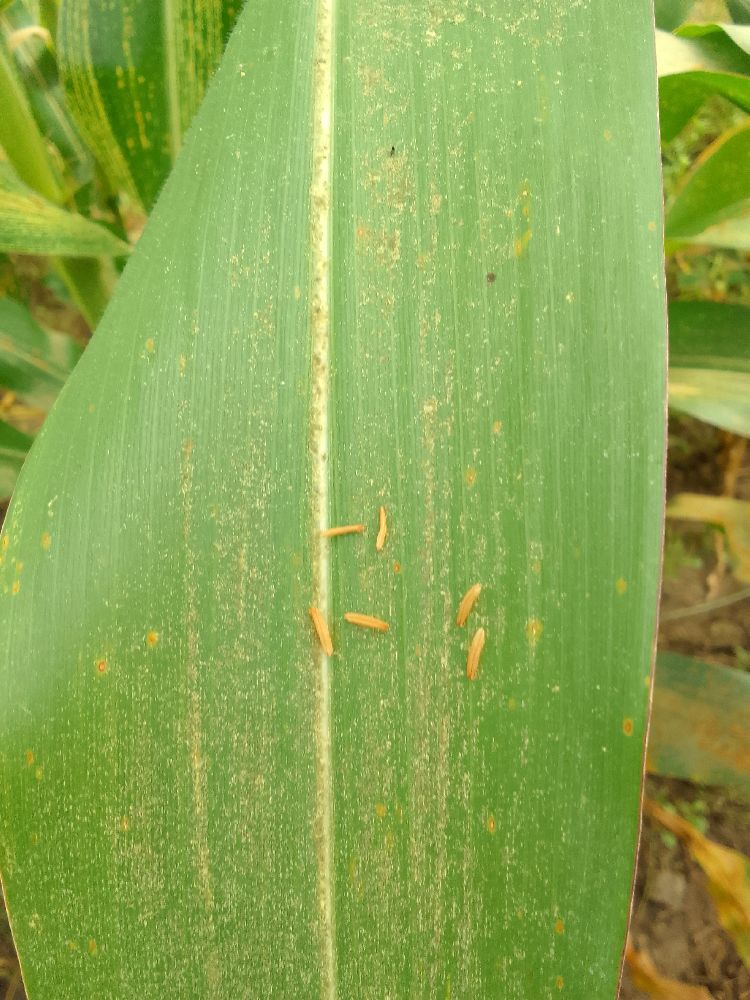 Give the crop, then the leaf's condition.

maize, healthy
